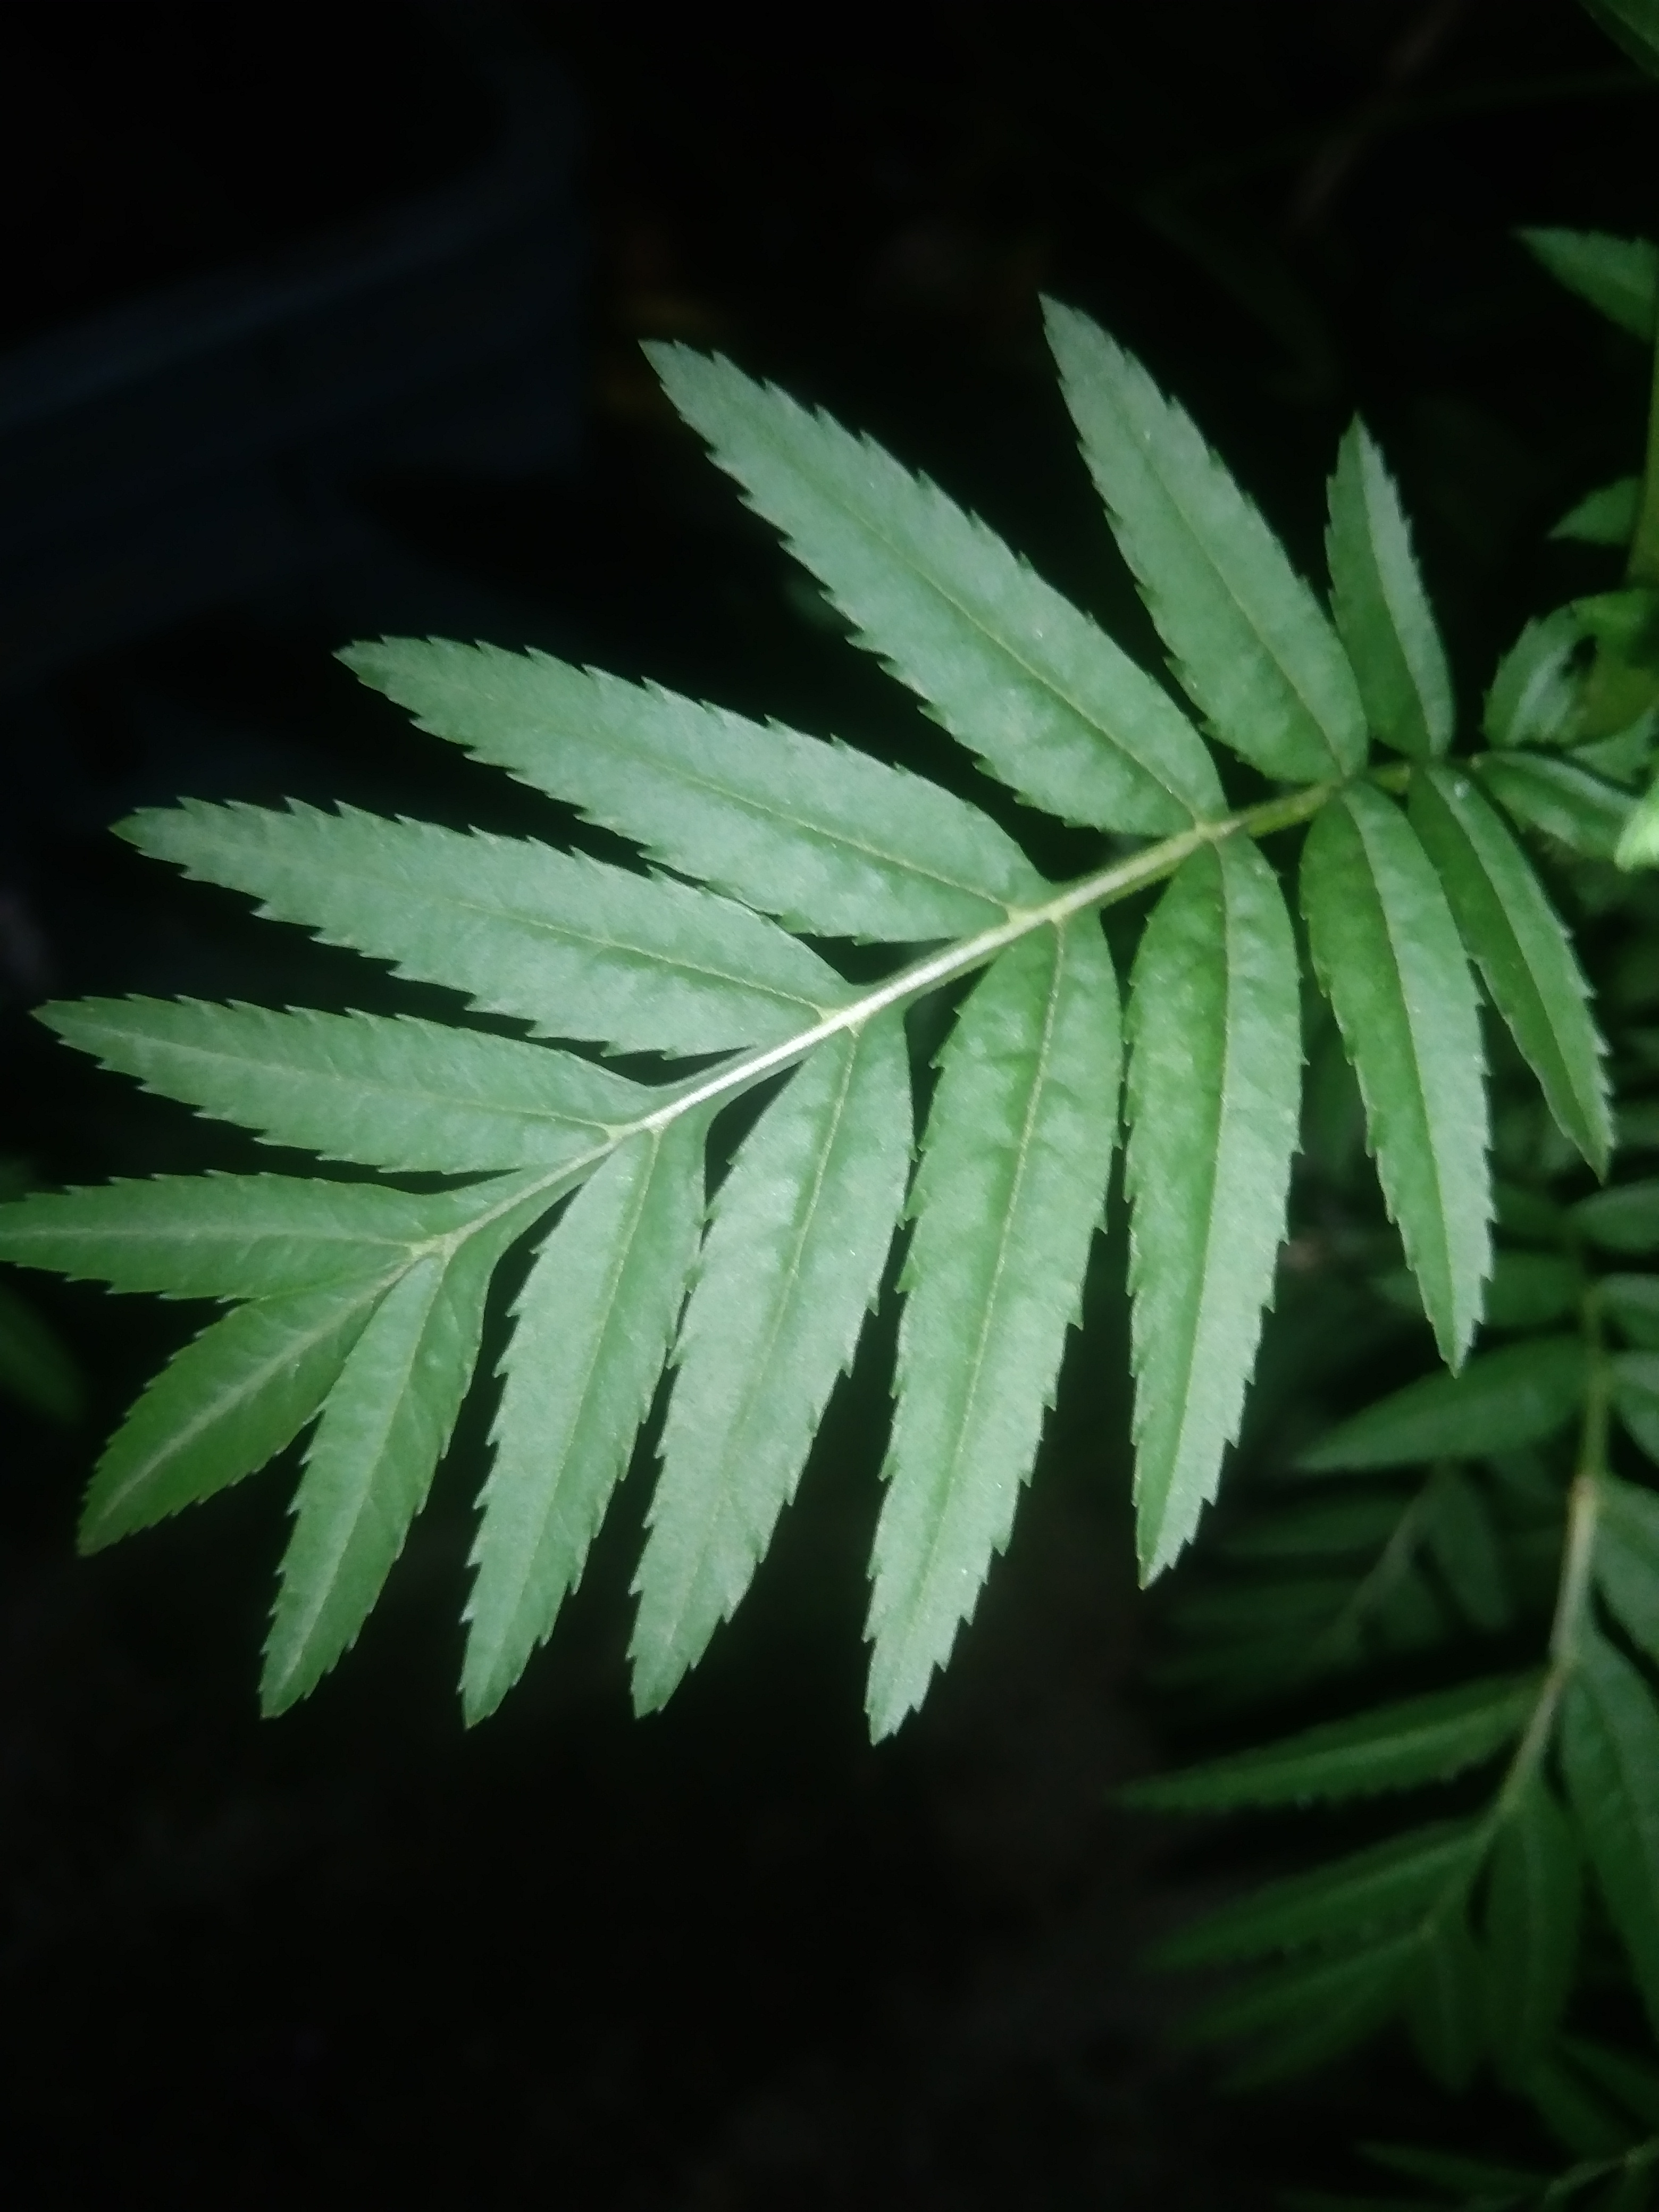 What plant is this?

marigold
